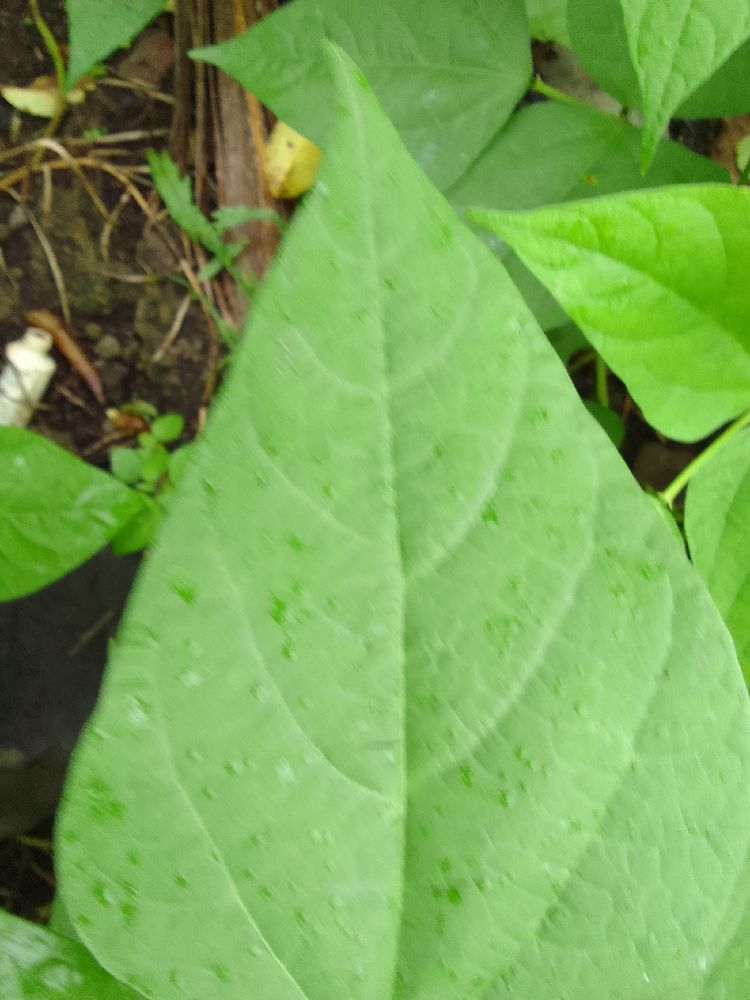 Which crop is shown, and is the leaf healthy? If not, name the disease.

common bean, healthy
